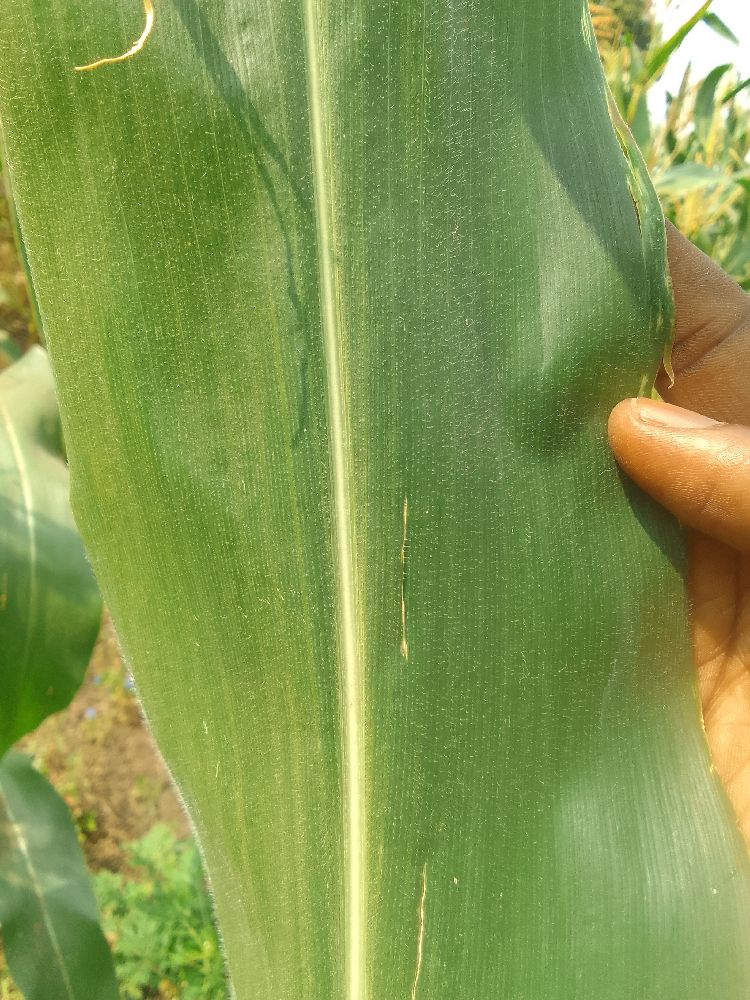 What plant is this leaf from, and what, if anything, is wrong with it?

maize, healthy
